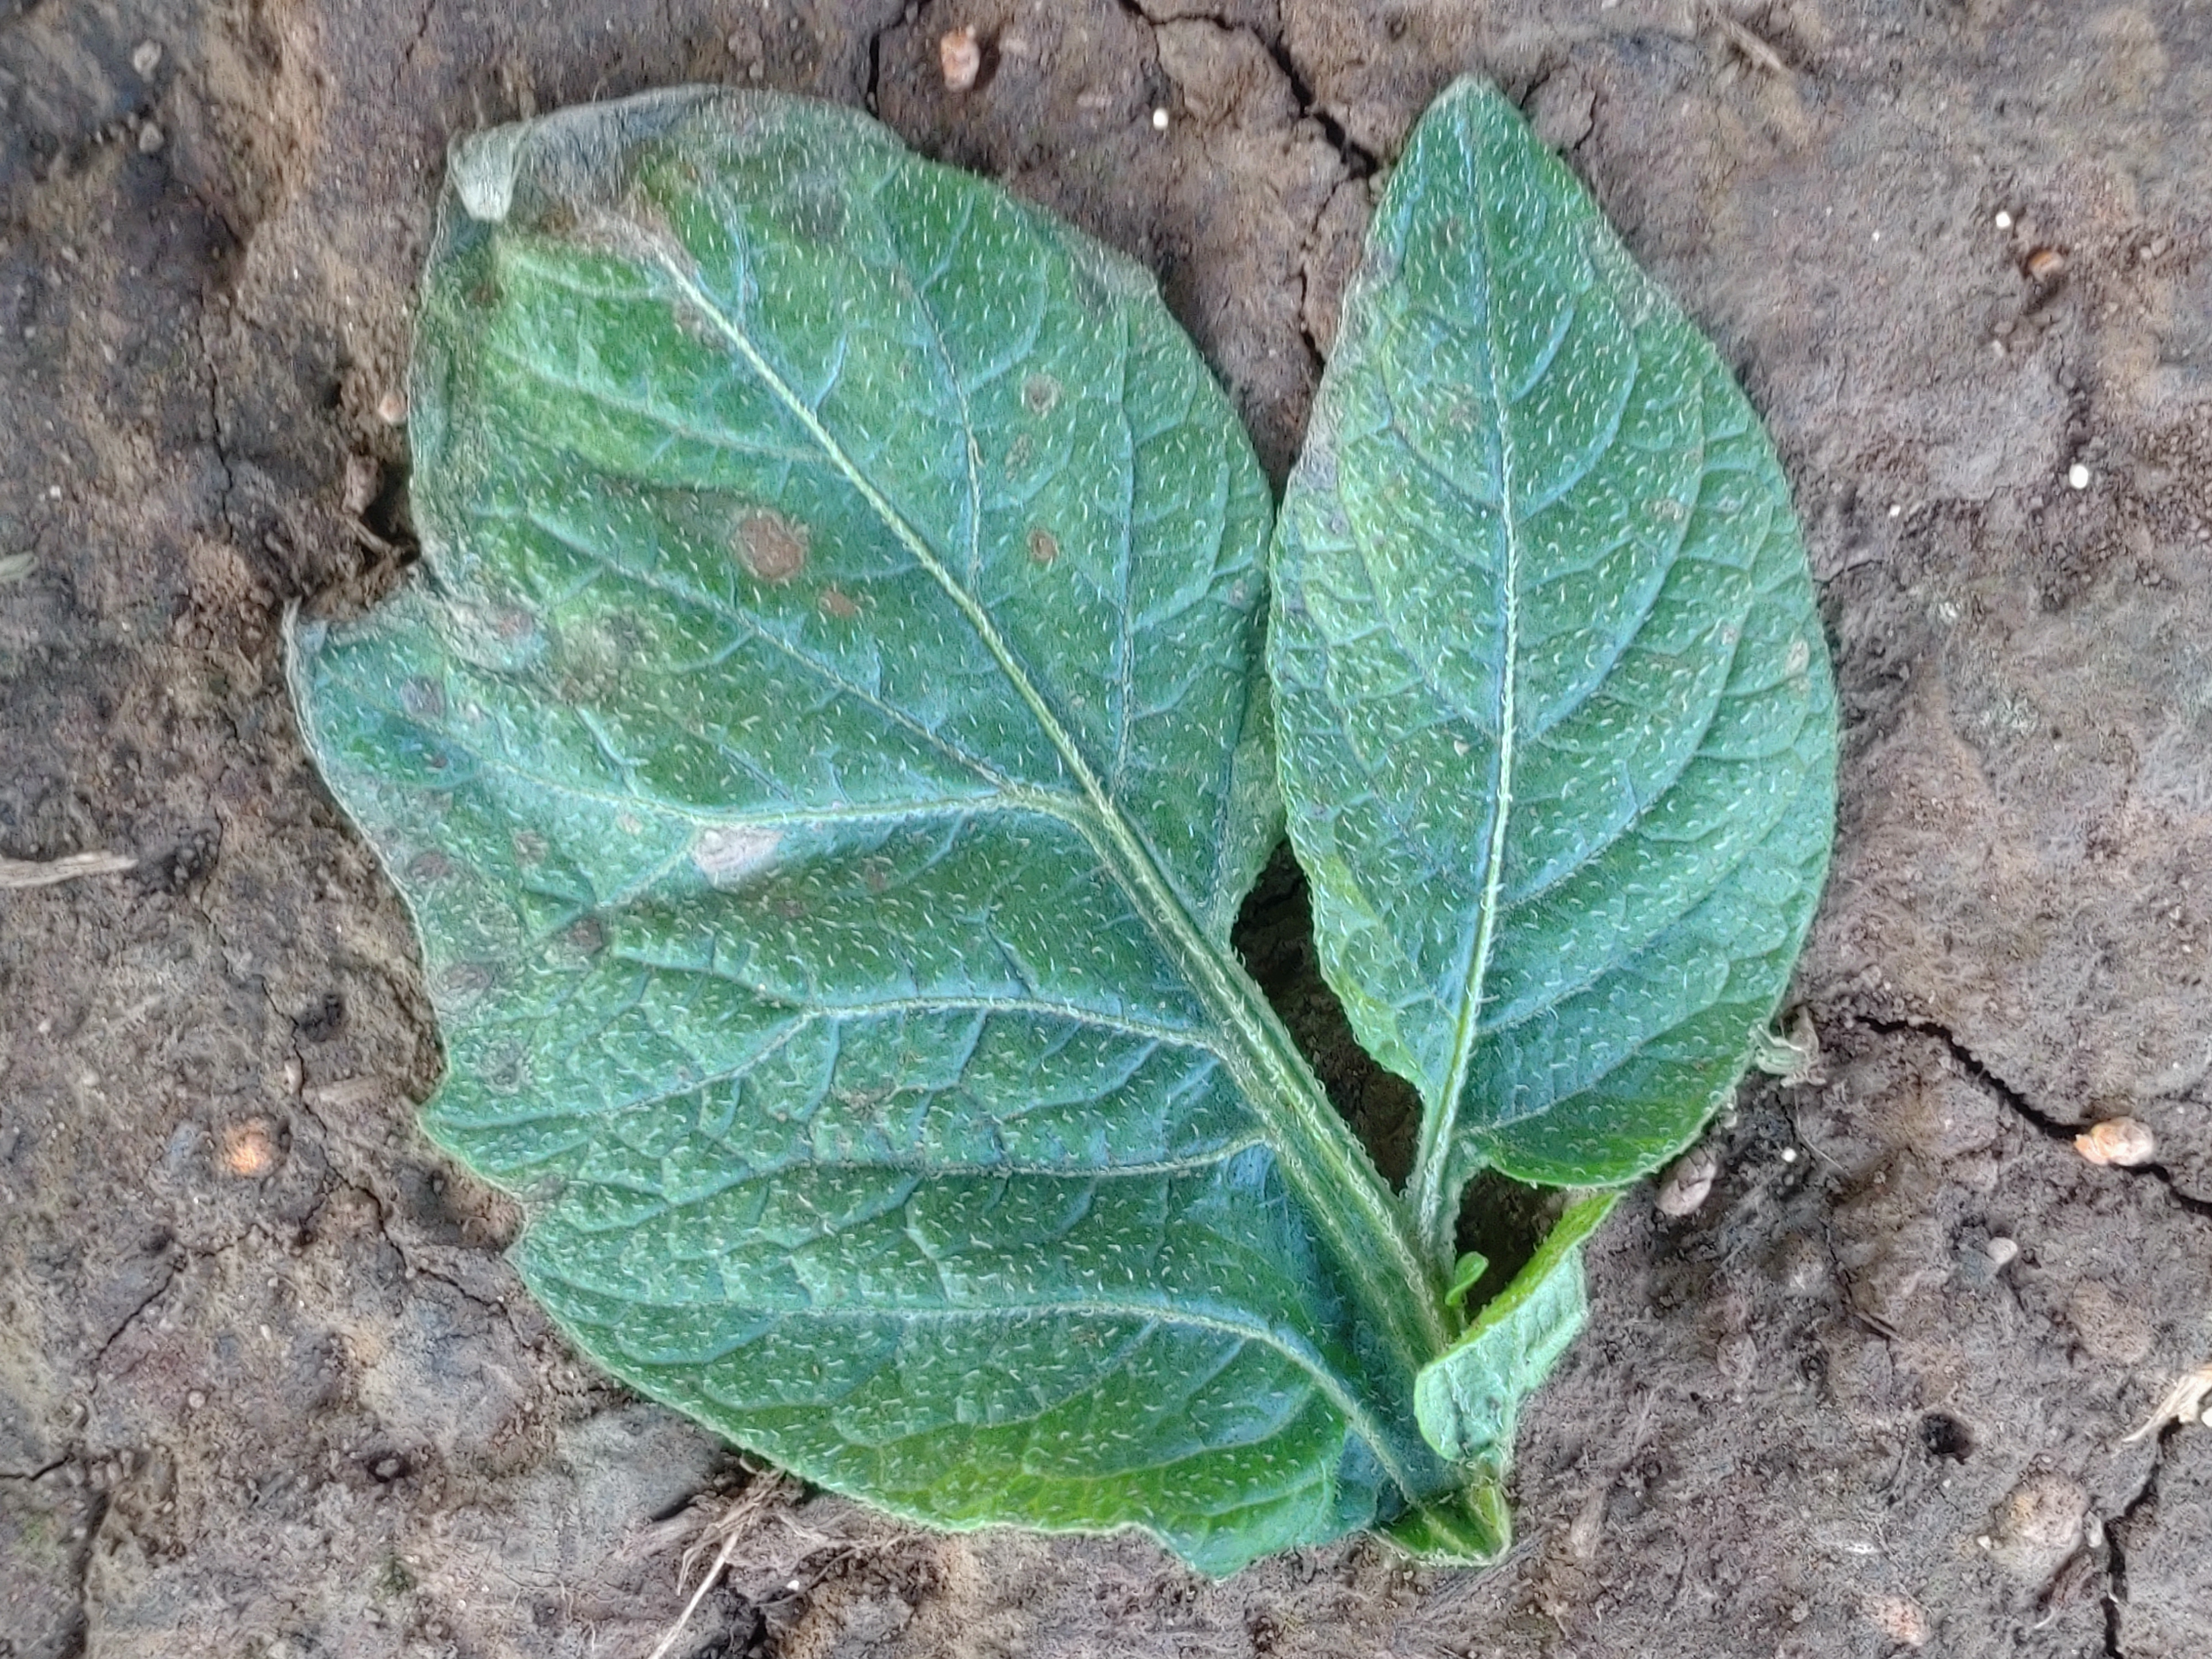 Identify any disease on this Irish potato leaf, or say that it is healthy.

early blight
